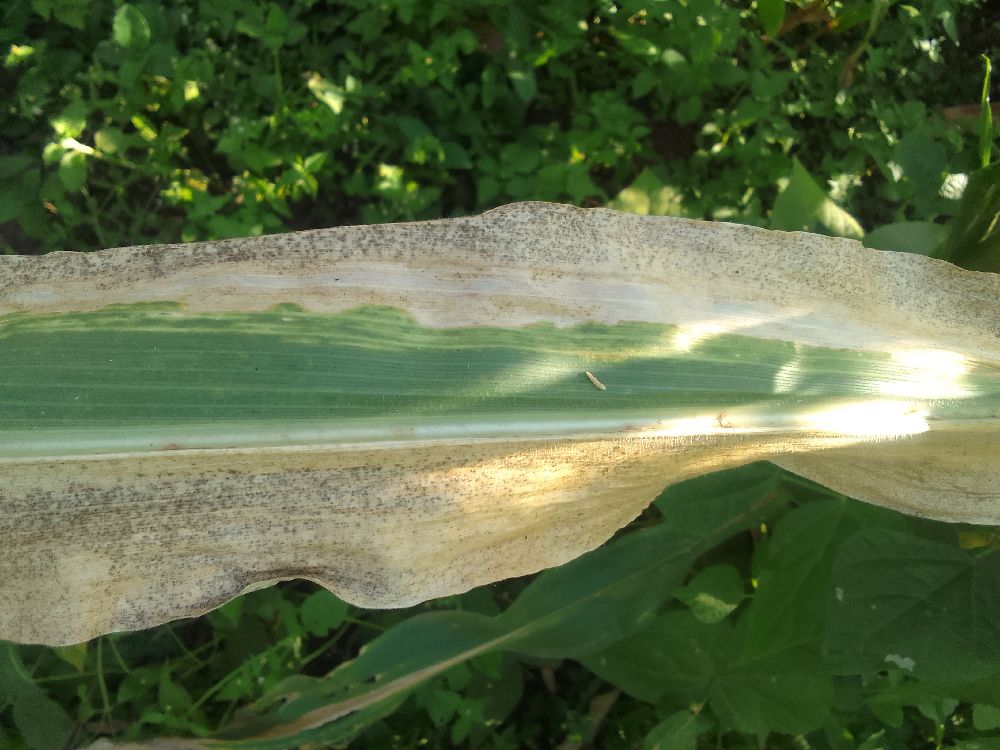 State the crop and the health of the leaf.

maize, maize lethal necrosis
